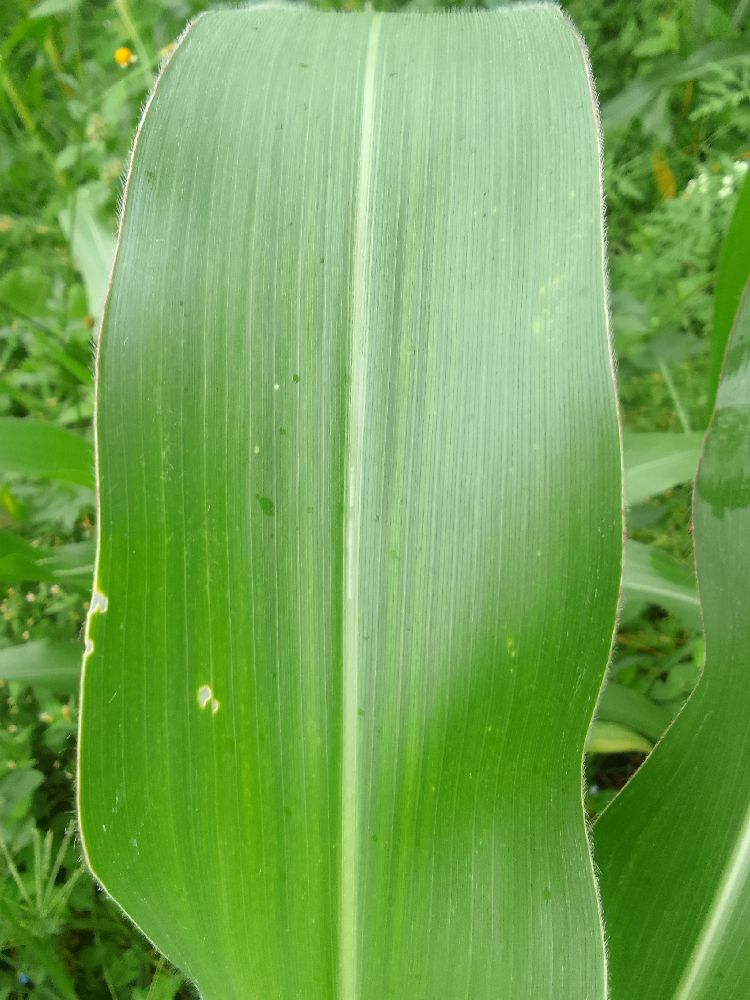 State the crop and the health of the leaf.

maize, healthy
